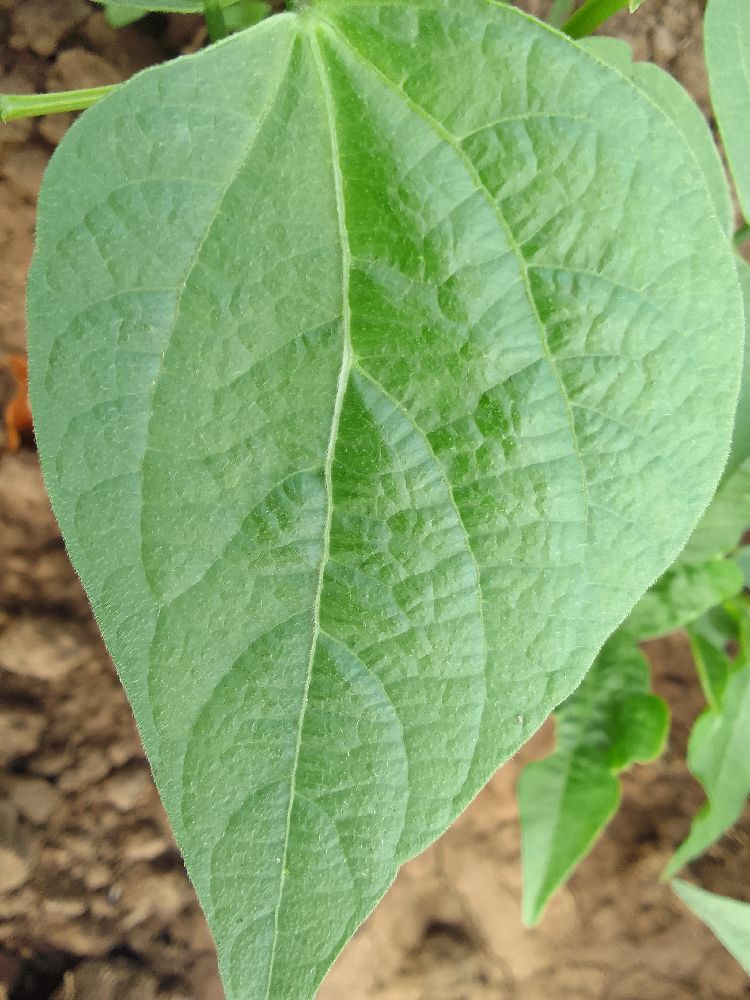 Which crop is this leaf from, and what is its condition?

common bean, healthy
